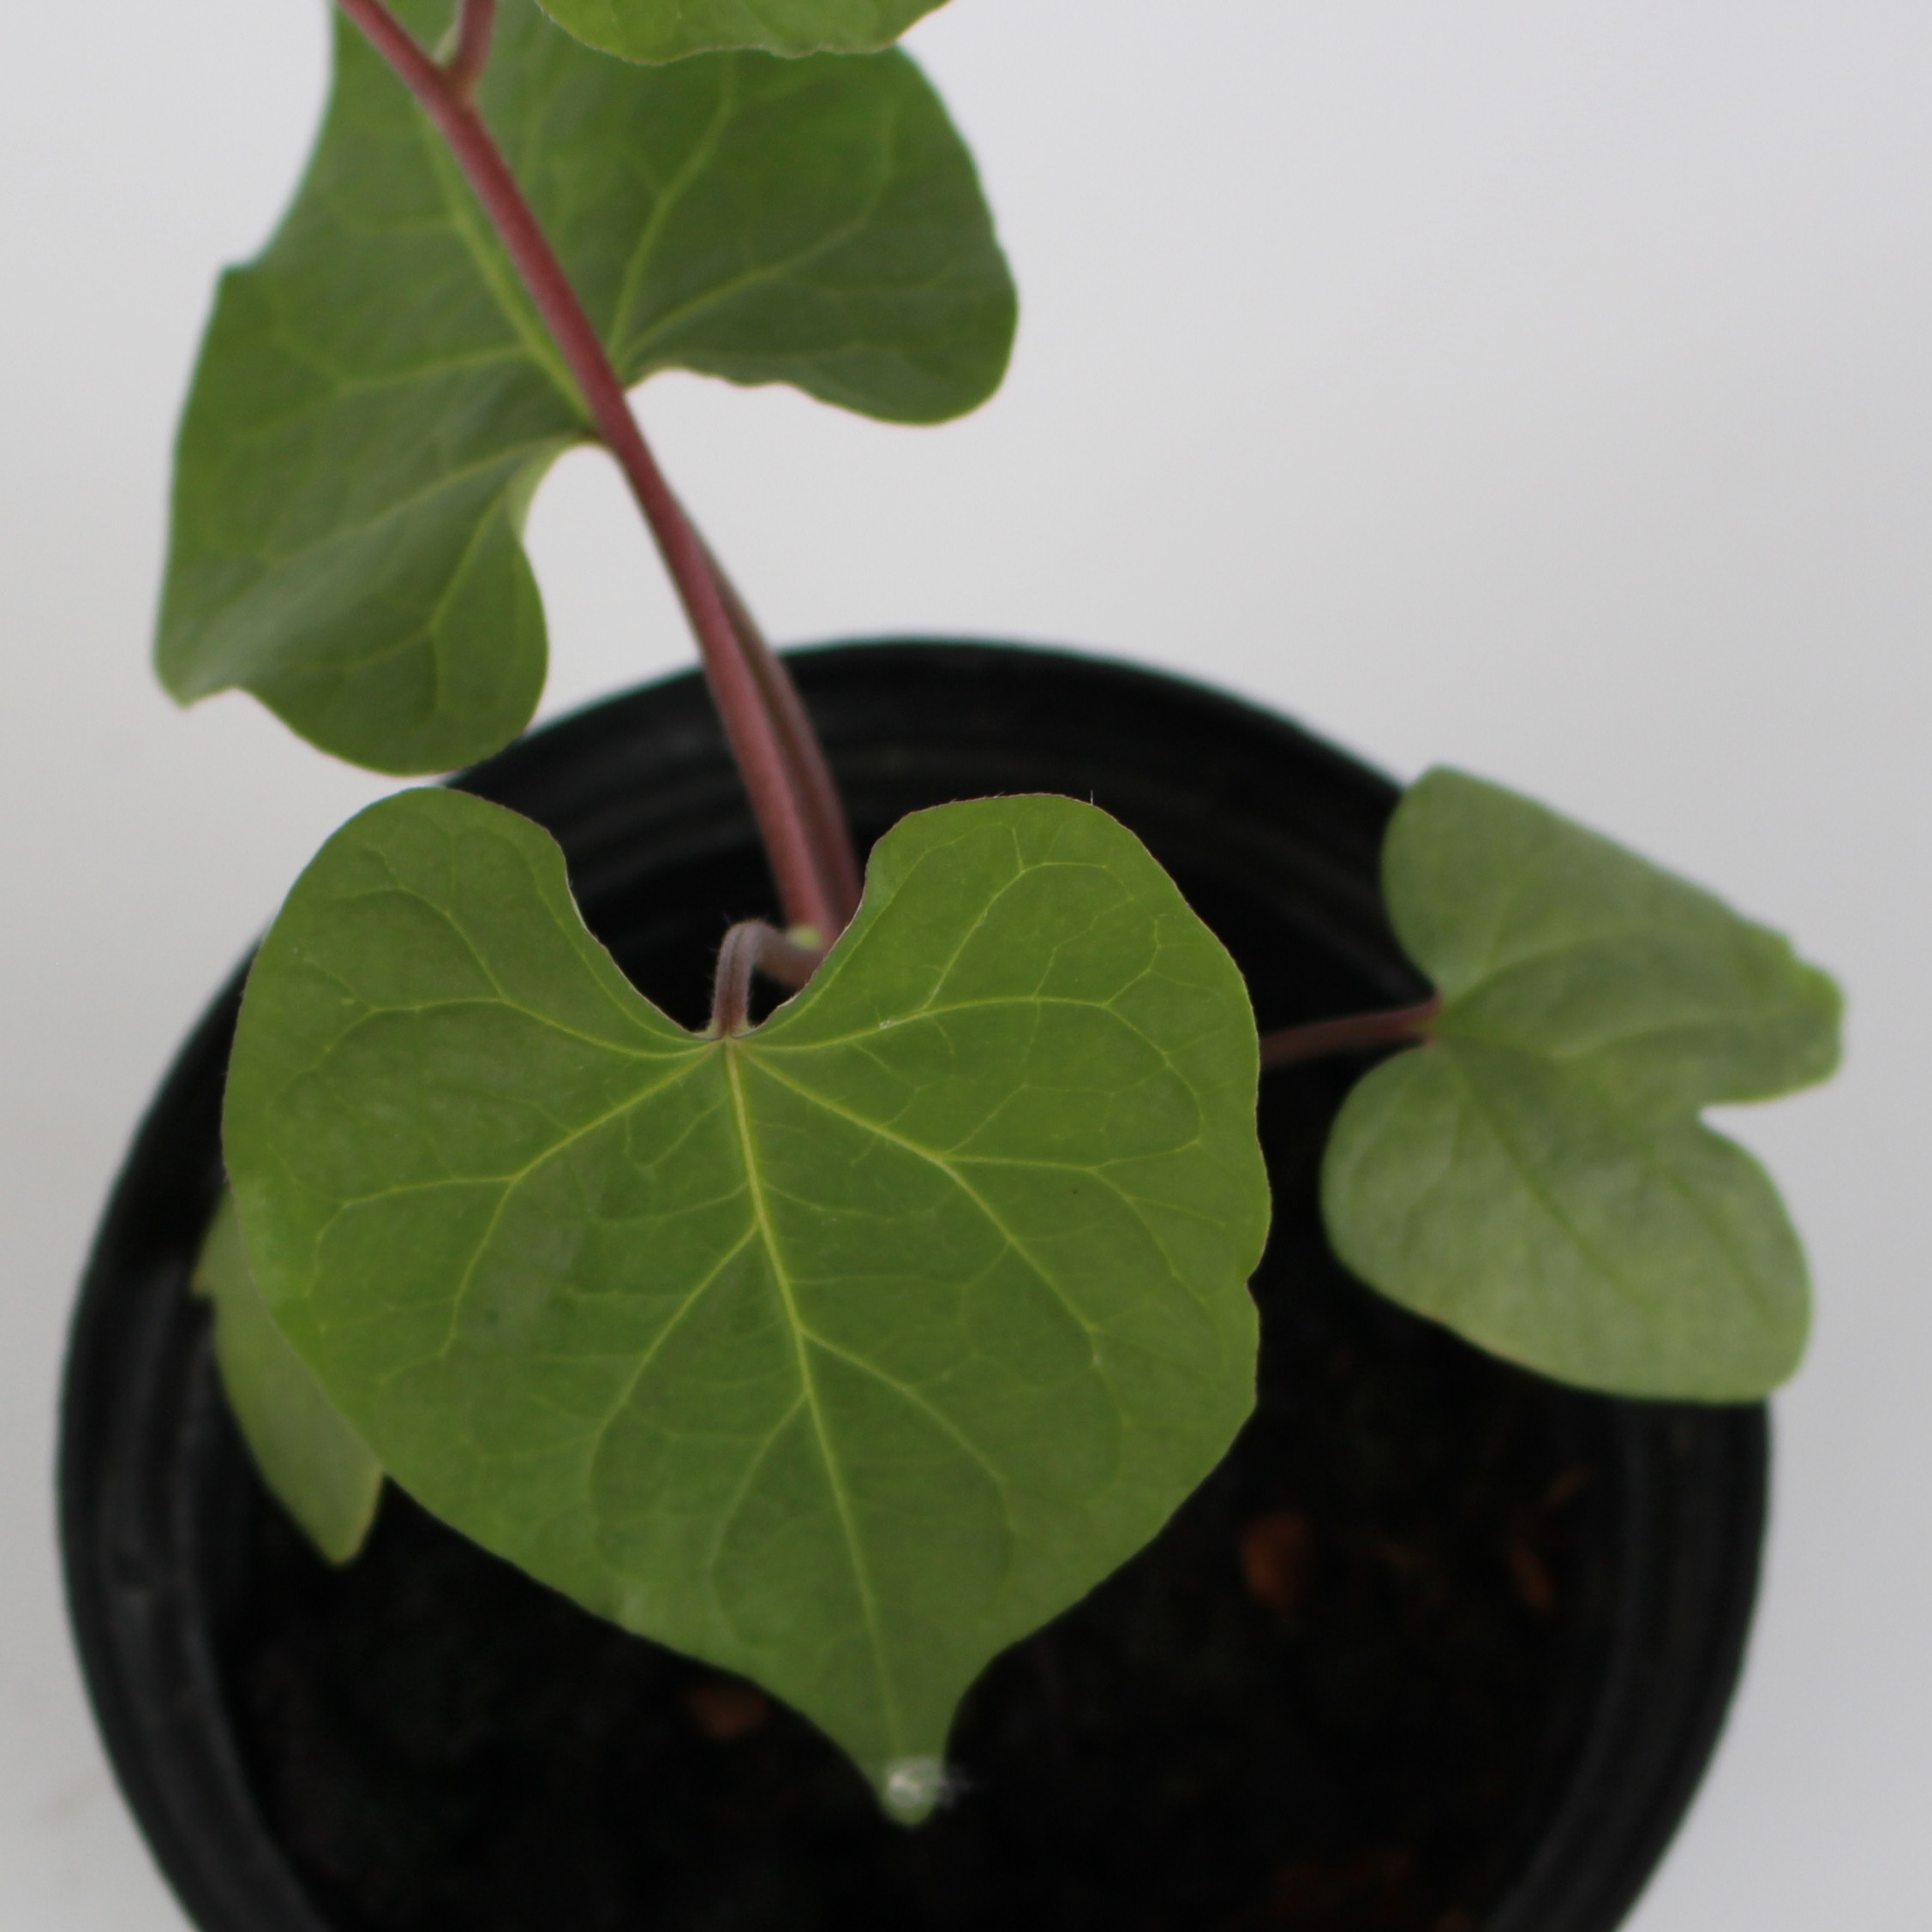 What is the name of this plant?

Convolvulus arvensis
